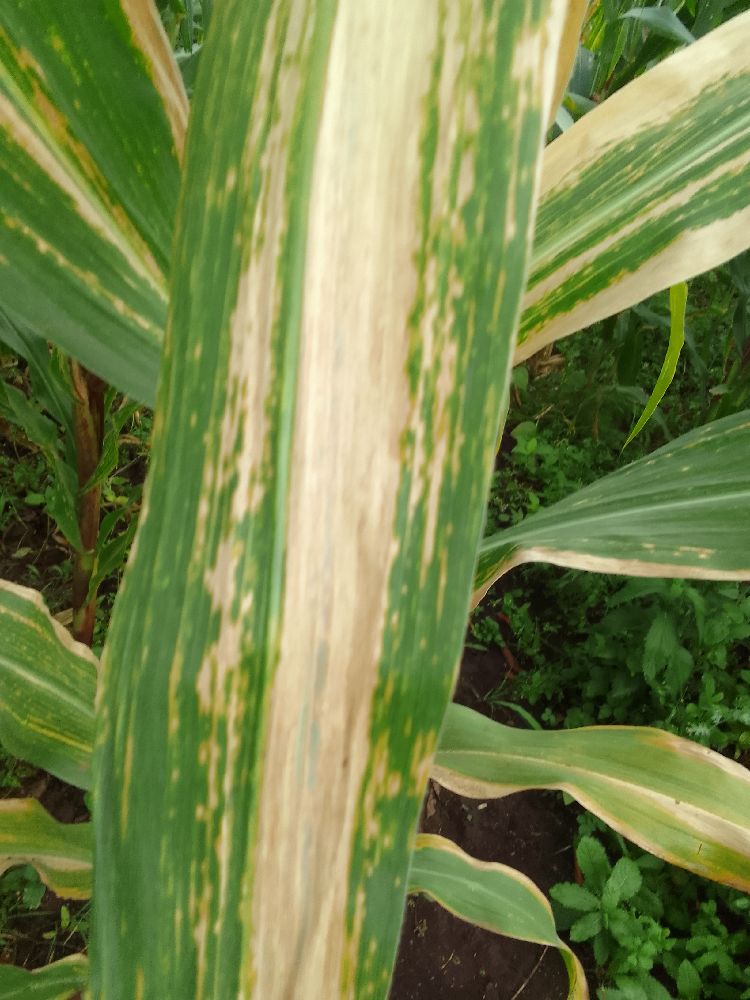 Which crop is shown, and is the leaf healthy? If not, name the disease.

maize, maize lethal necrosis
